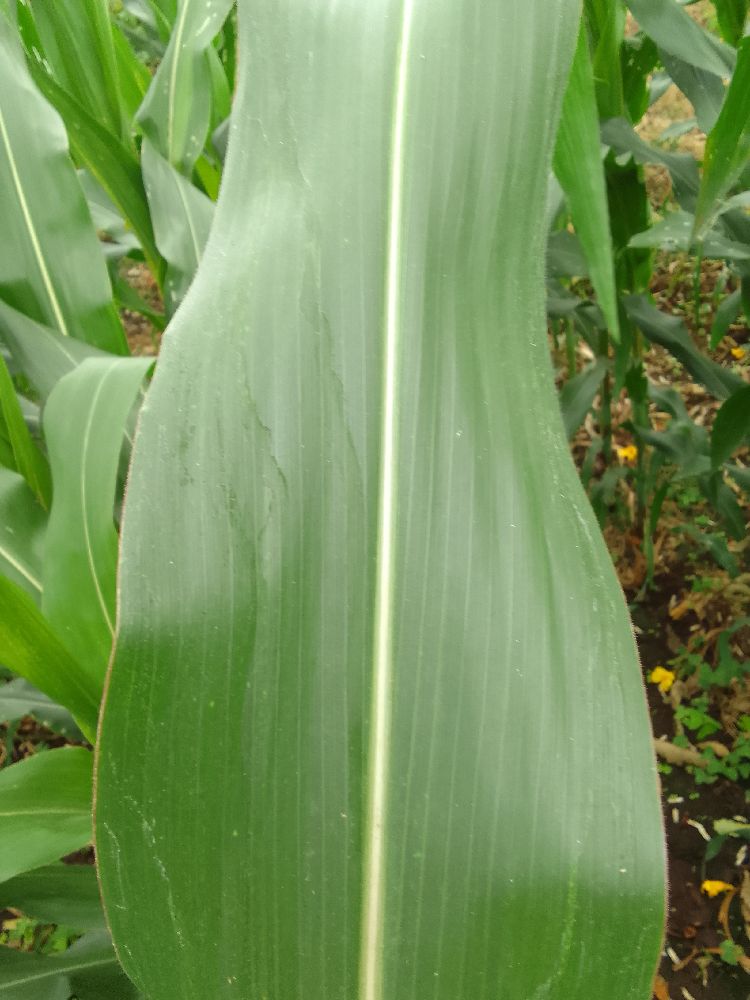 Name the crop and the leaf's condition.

maize, healthy
